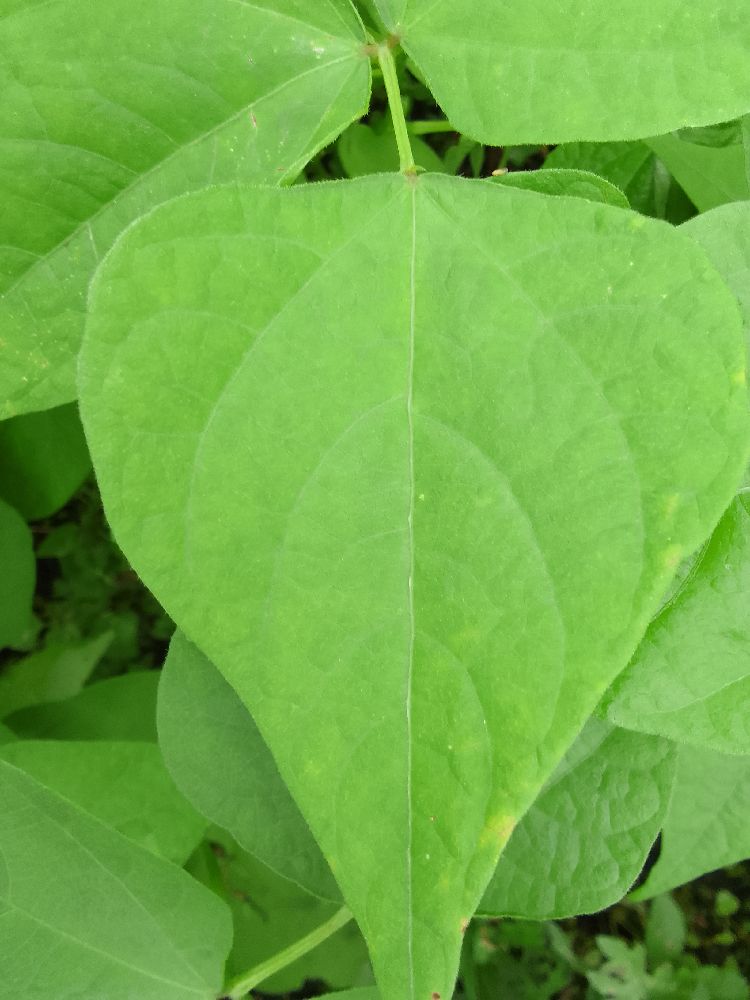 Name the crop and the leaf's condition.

common bean, healthy
